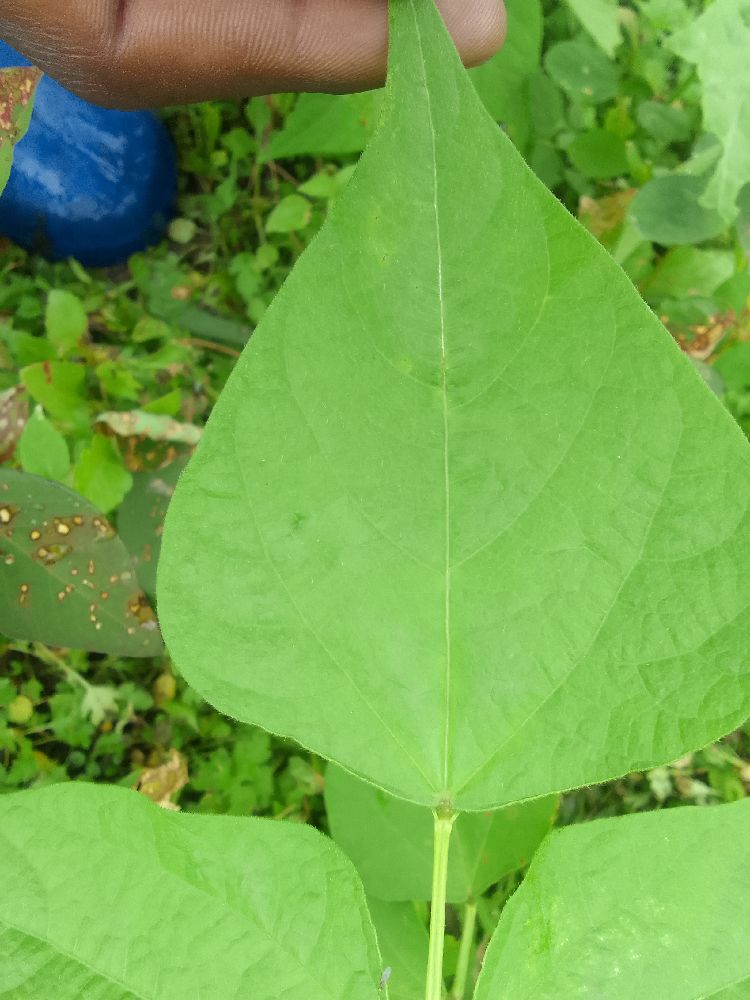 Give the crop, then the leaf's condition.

common bean, healthy
